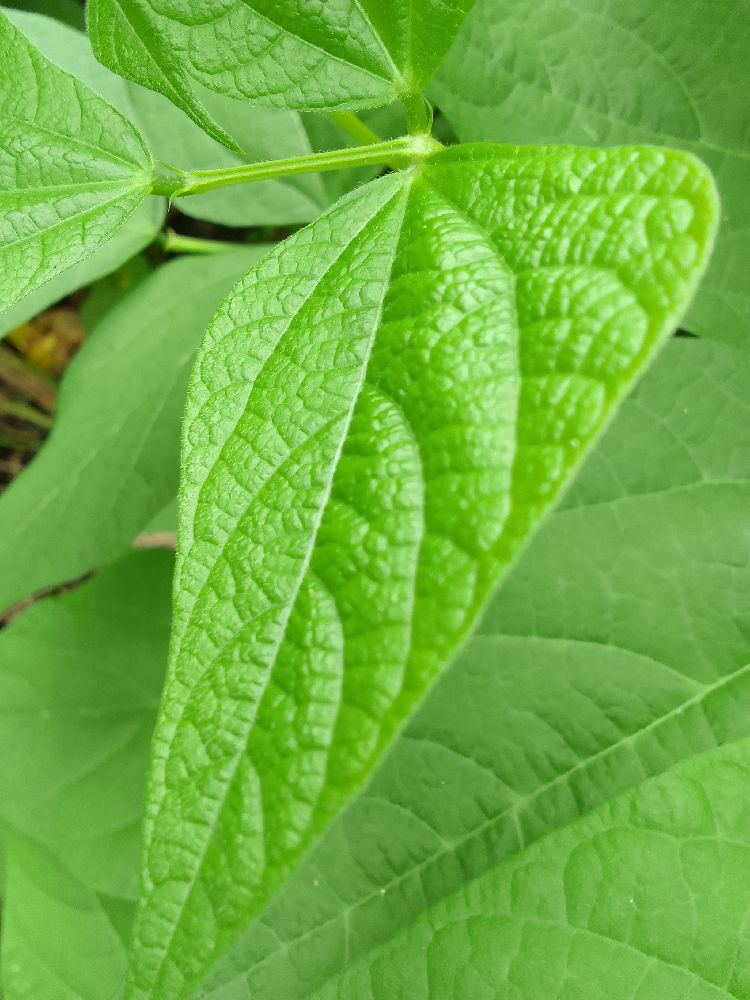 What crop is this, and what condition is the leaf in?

common bean, healthy
